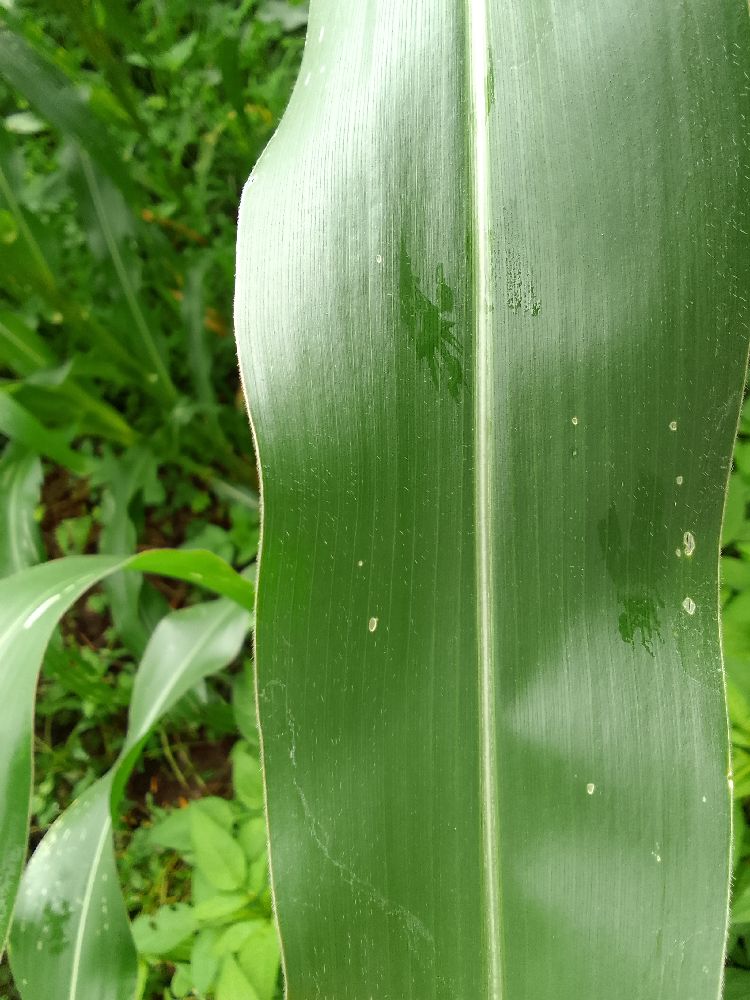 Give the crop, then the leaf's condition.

maize, healthy
